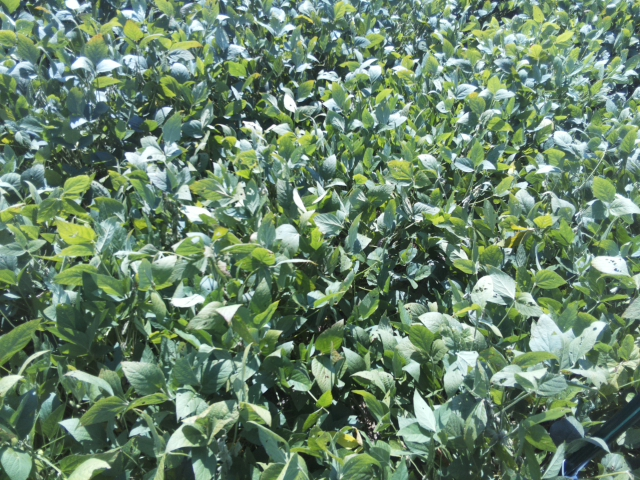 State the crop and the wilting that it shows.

soybean, slight leaflet or petiole turgor loss in upper canopy
